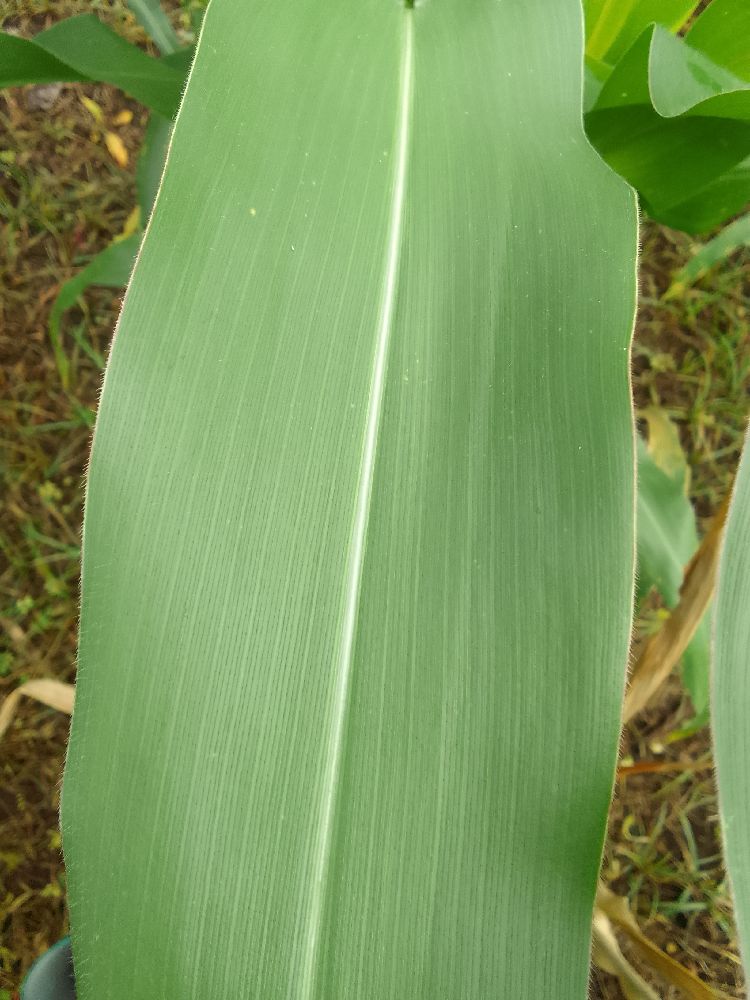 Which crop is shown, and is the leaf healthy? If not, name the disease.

maize, healthy
